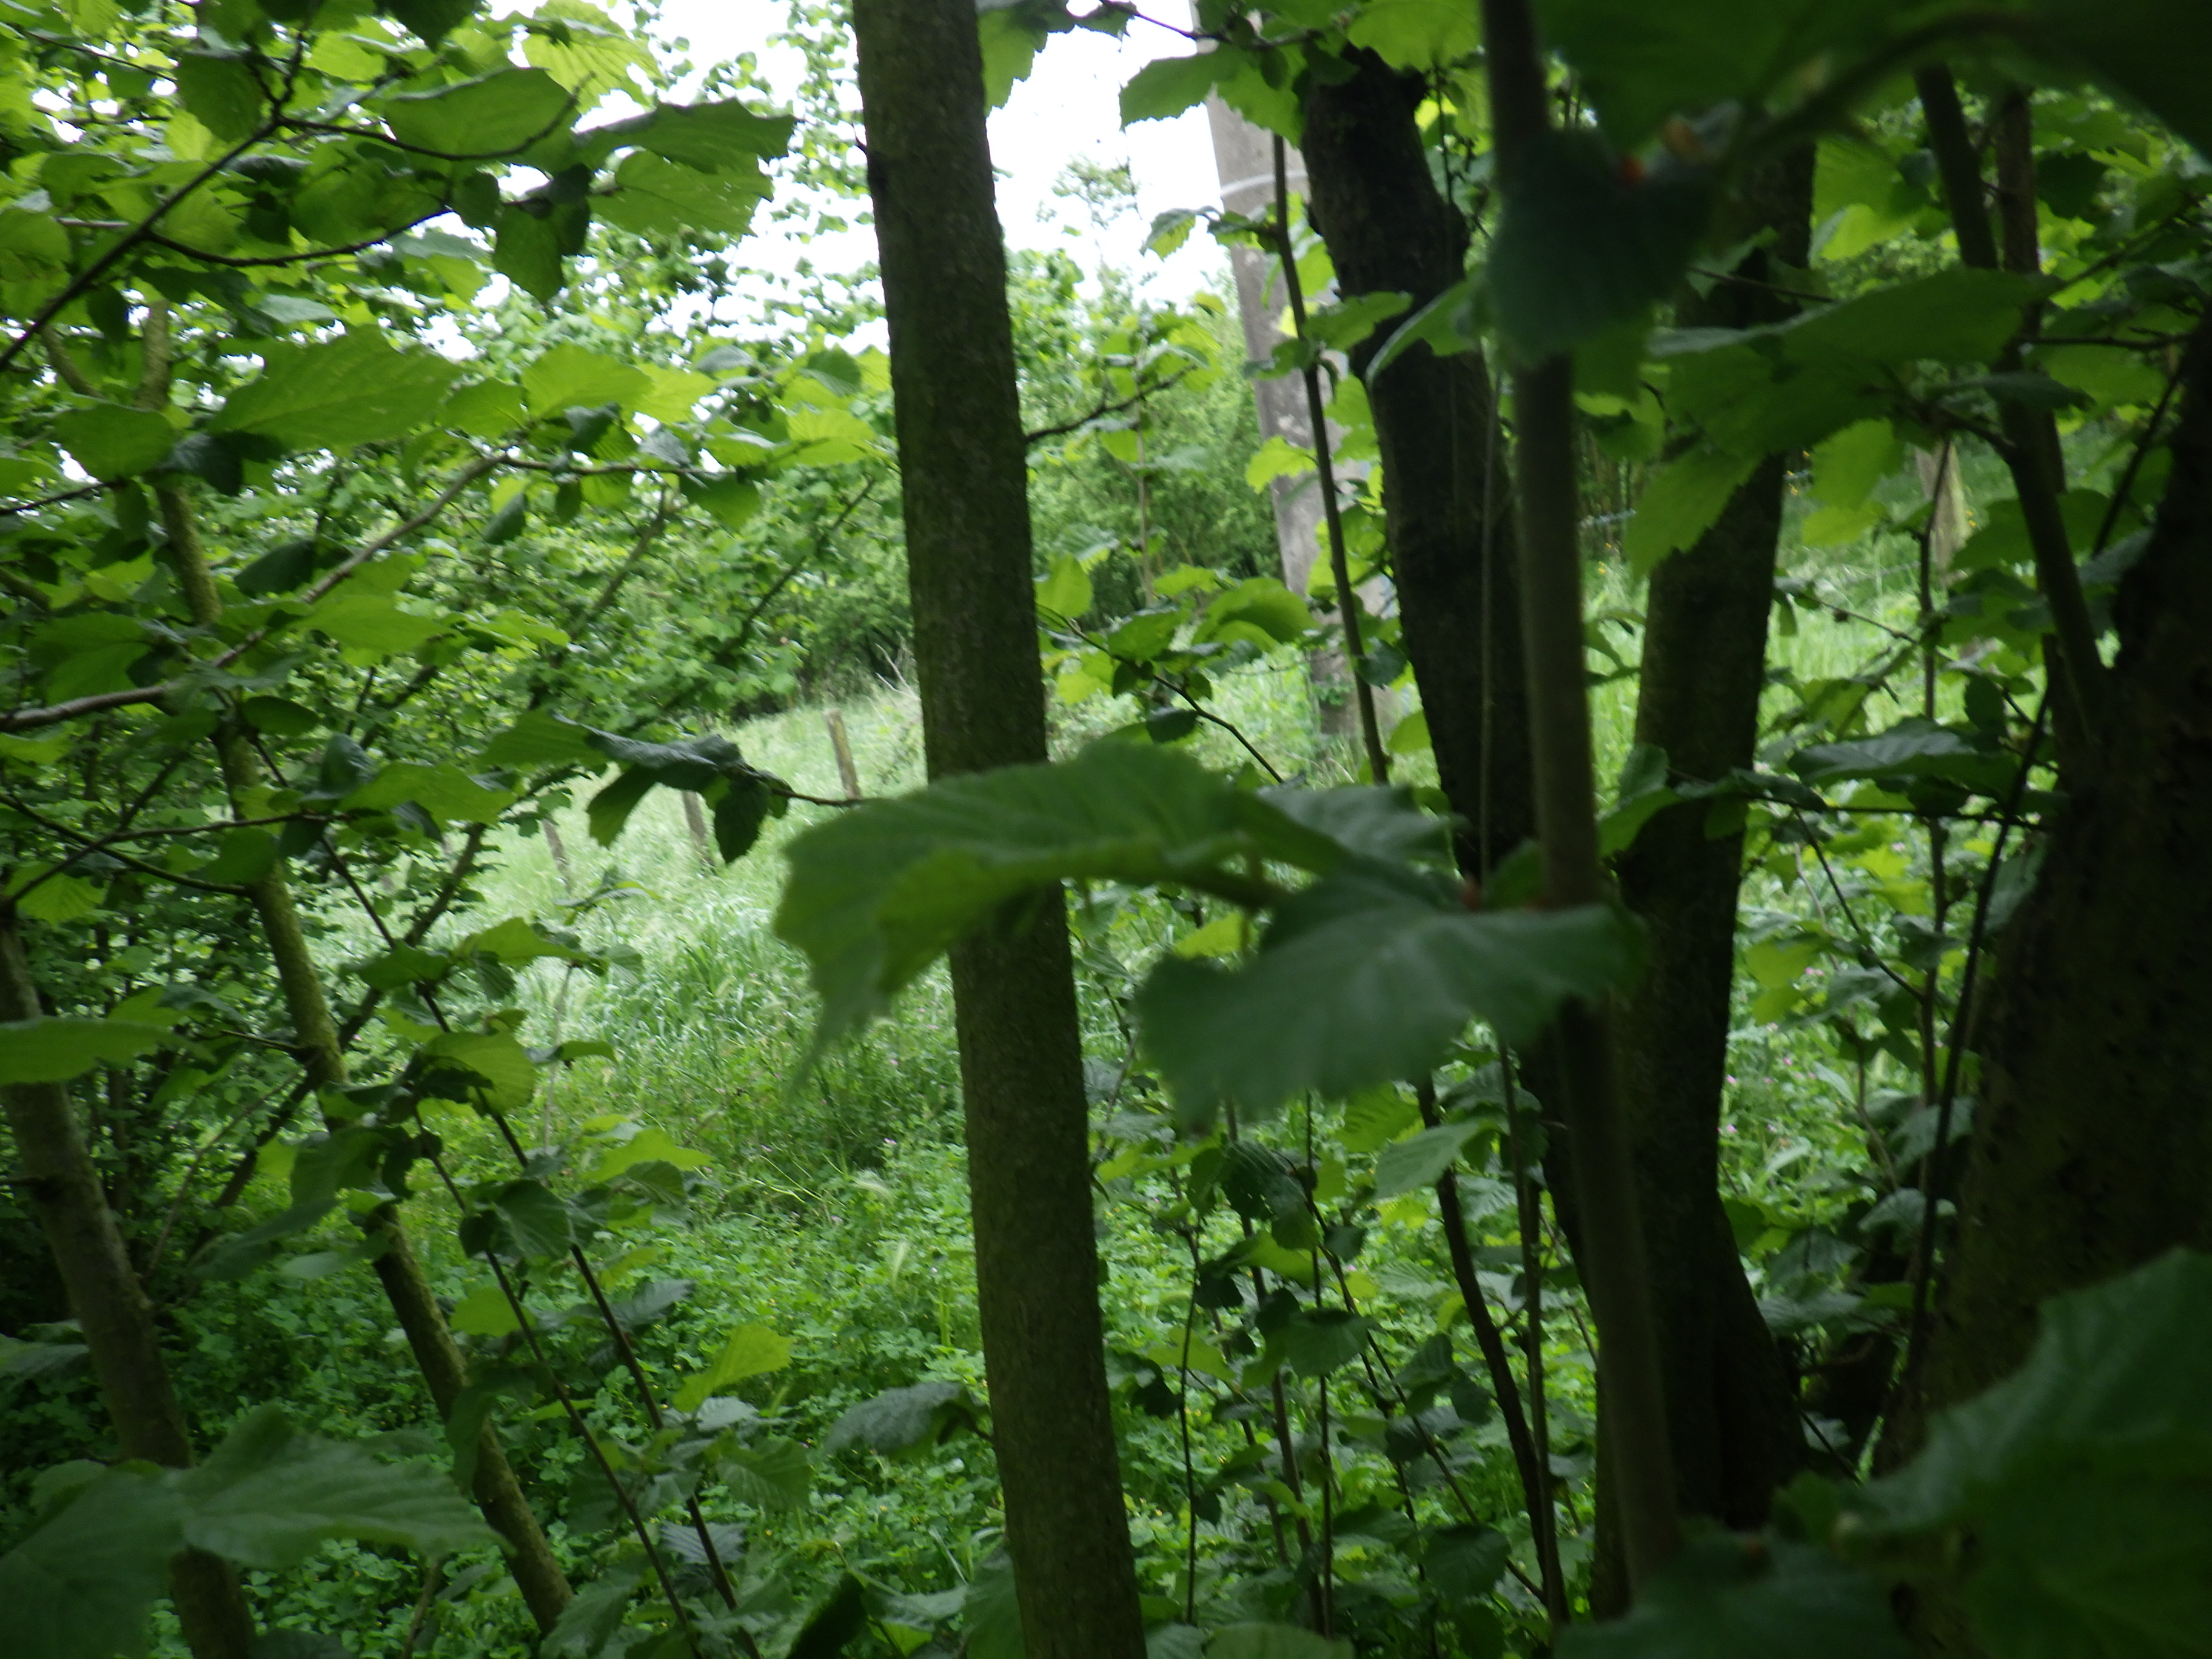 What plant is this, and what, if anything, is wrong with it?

hazel, healthy
